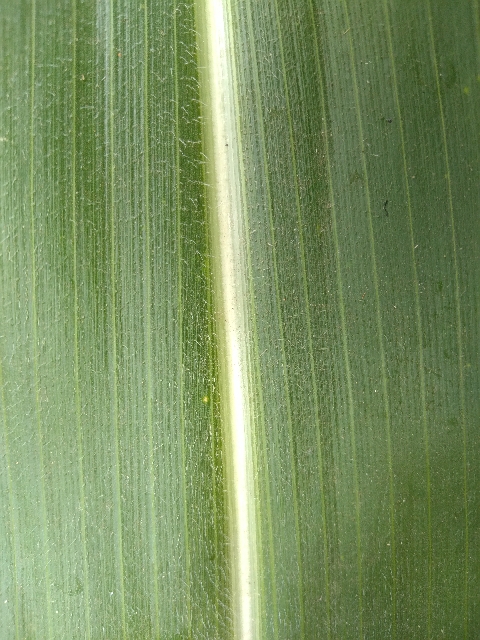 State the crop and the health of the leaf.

maize, healthy
